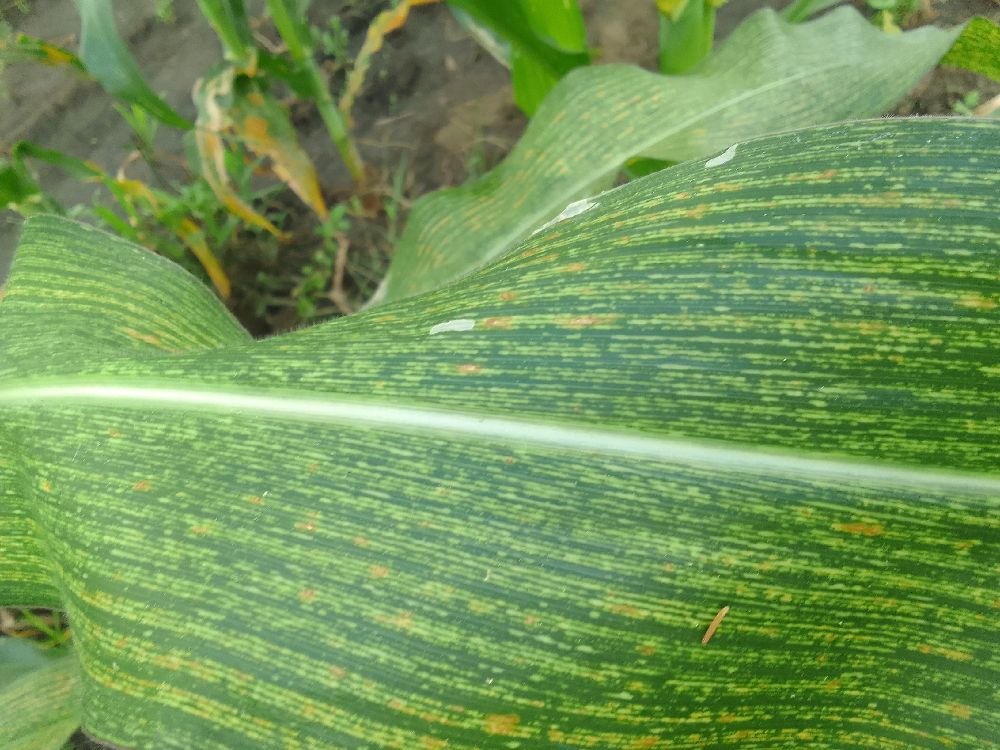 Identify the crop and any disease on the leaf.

maize, maize streak virus
